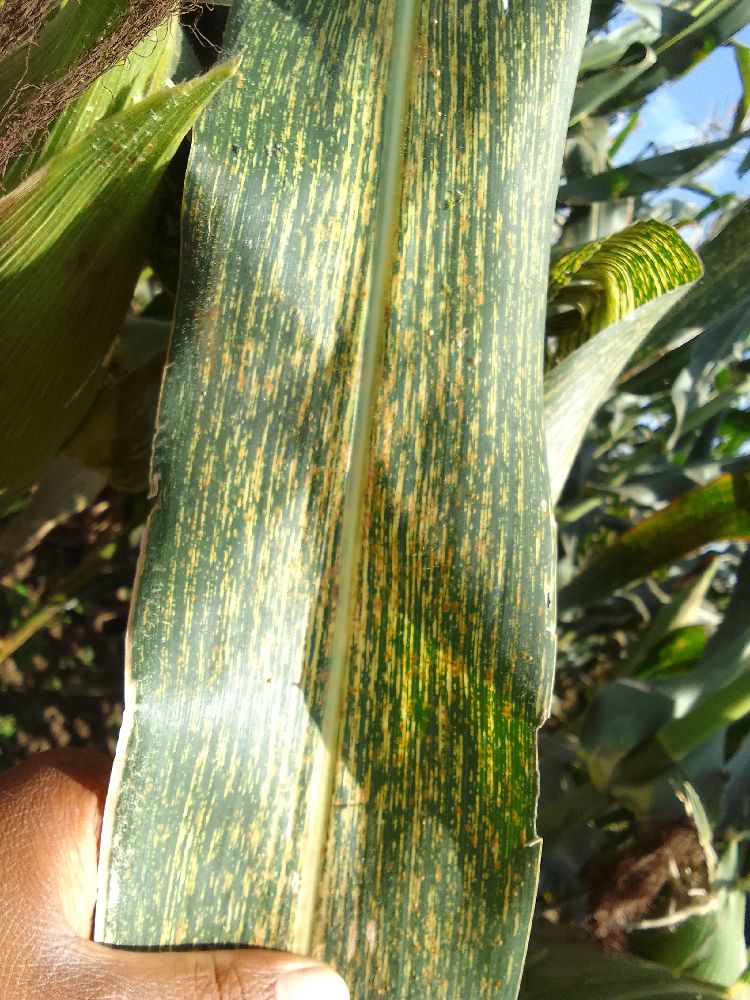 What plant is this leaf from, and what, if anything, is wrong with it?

maize, maize streak virus
